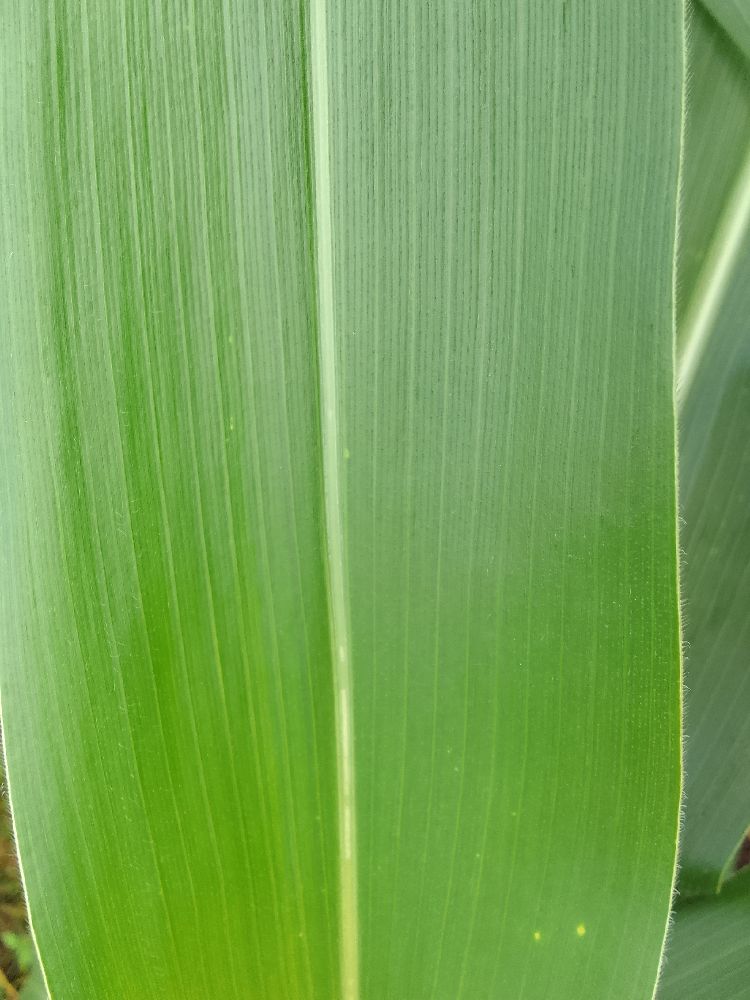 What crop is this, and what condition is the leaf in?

maize, healthy
